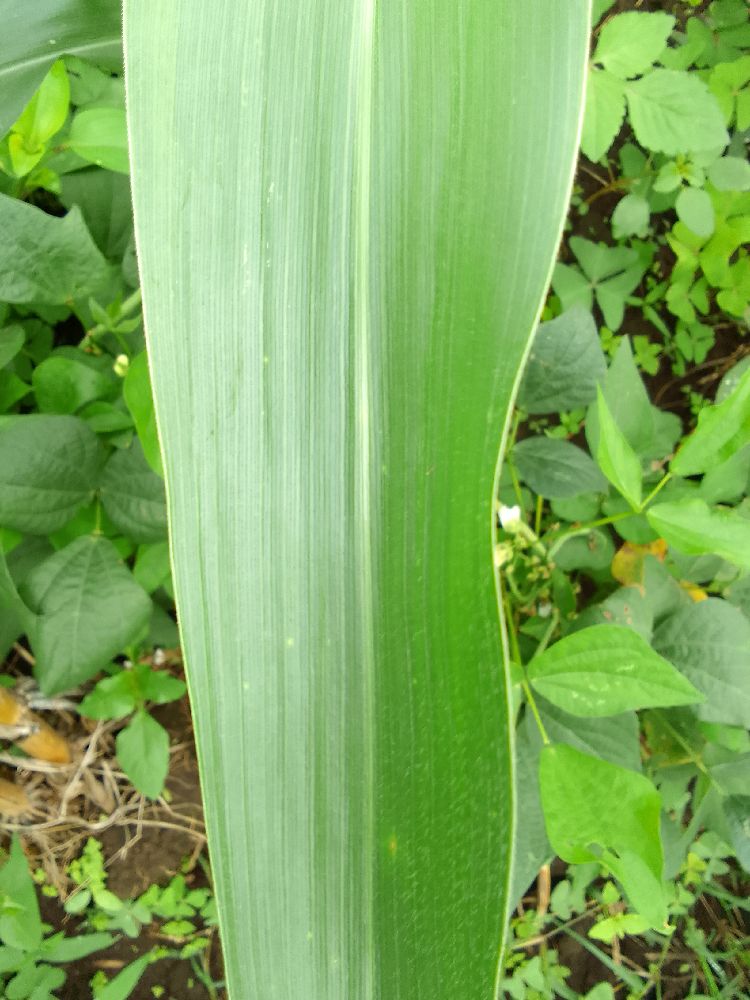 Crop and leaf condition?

common bean, healthy
